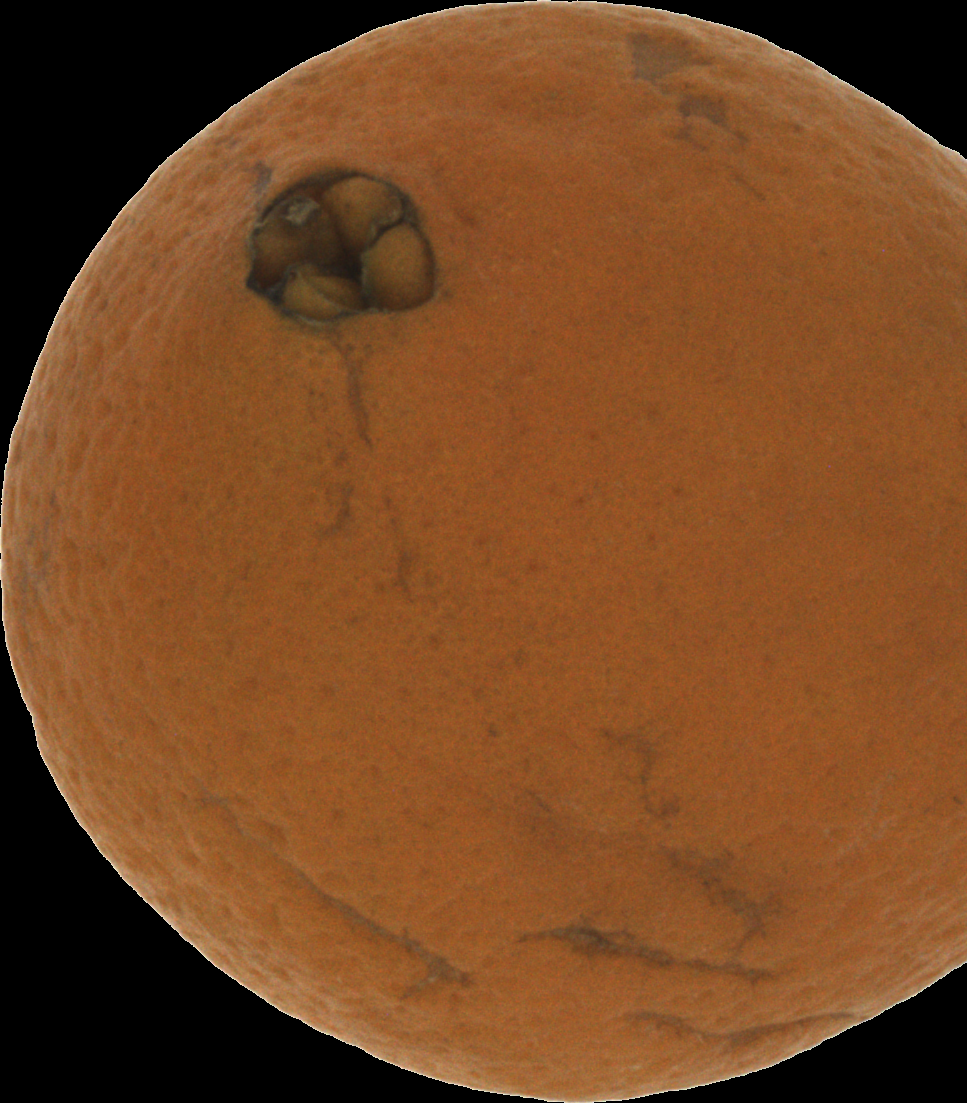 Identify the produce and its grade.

orange, bad
